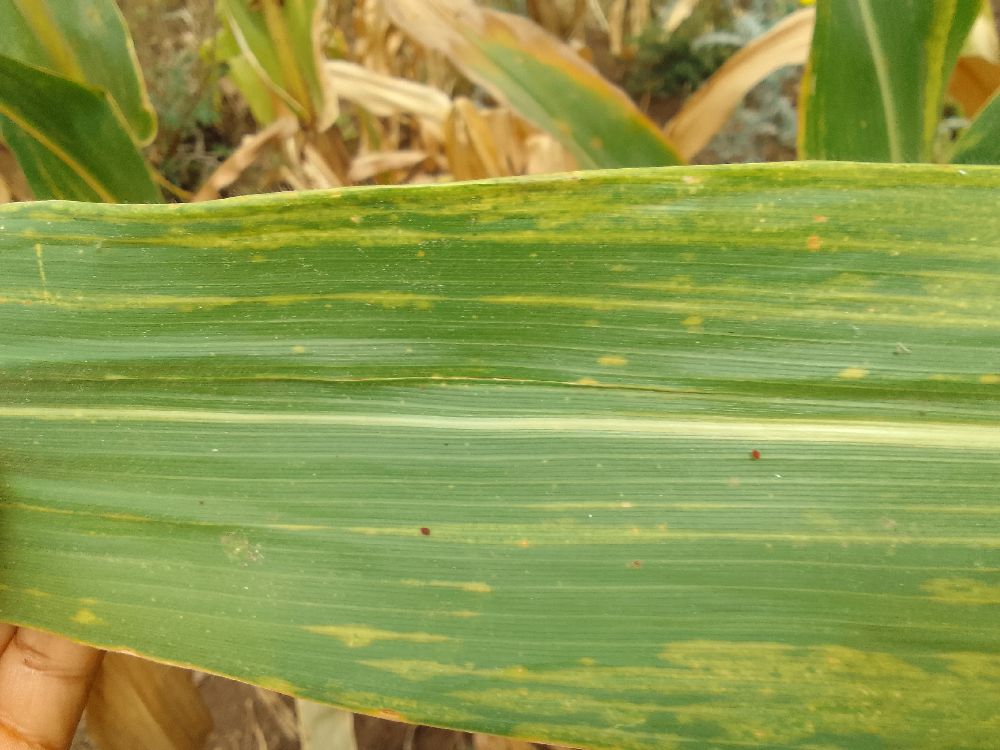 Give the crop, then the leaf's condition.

maize, maize lethal necrosis
